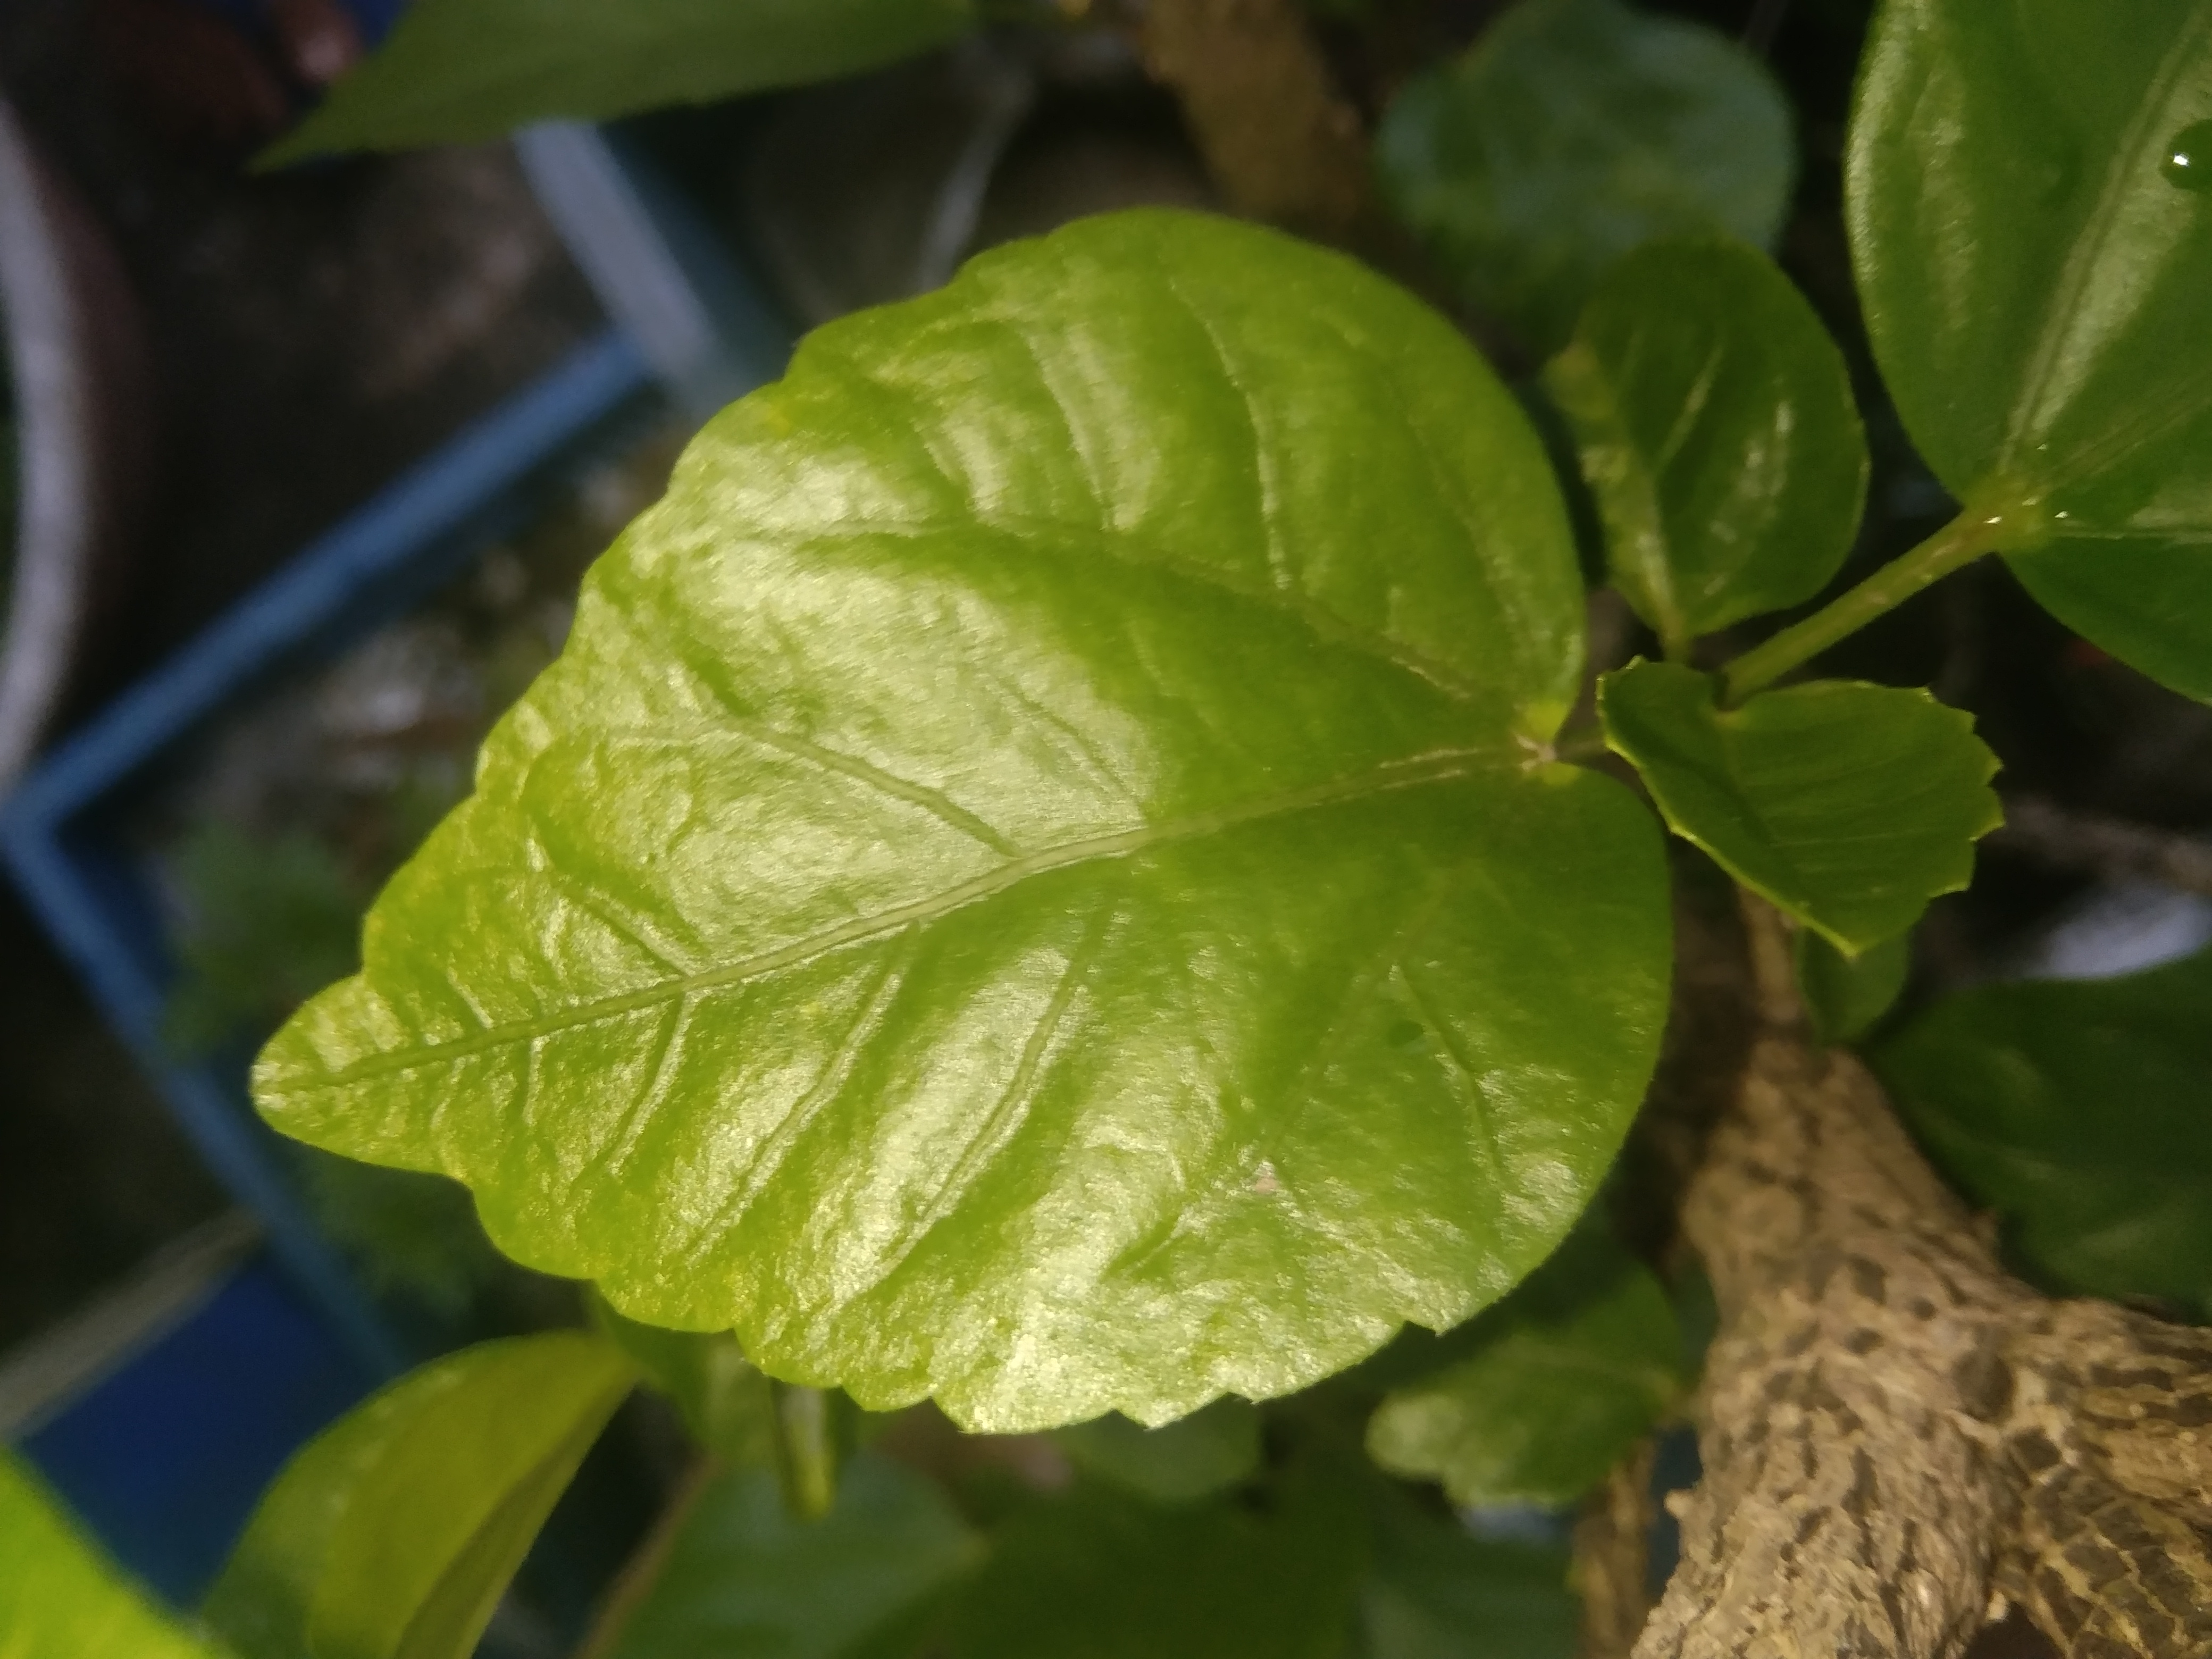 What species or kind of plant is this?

hibiscus
